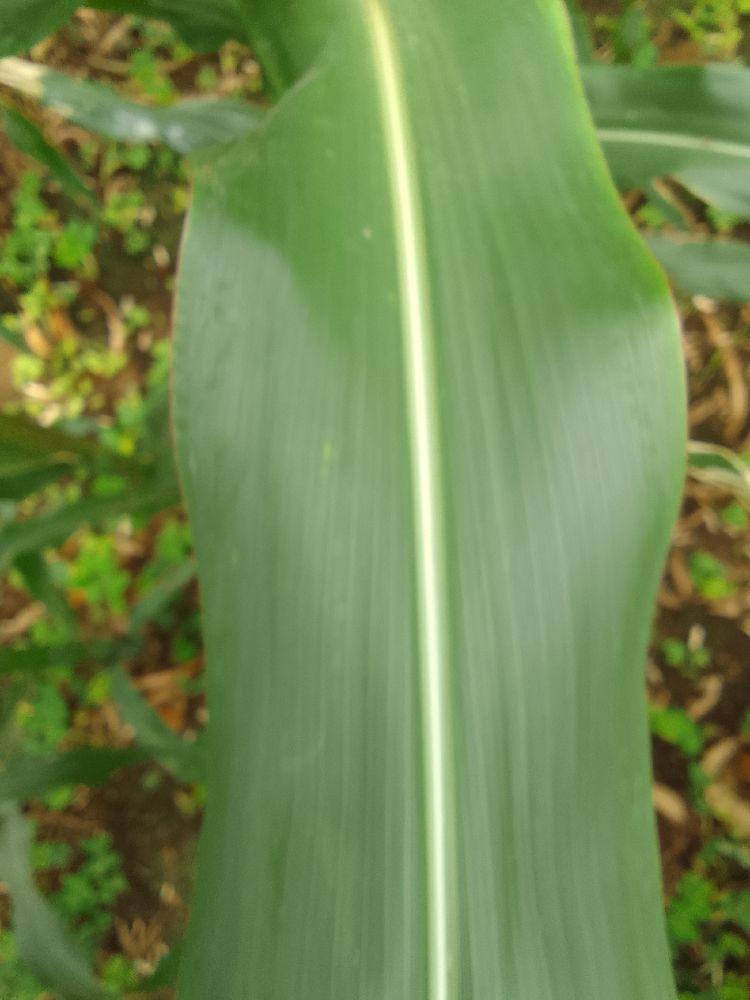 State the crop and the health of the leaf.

maize, healthy
